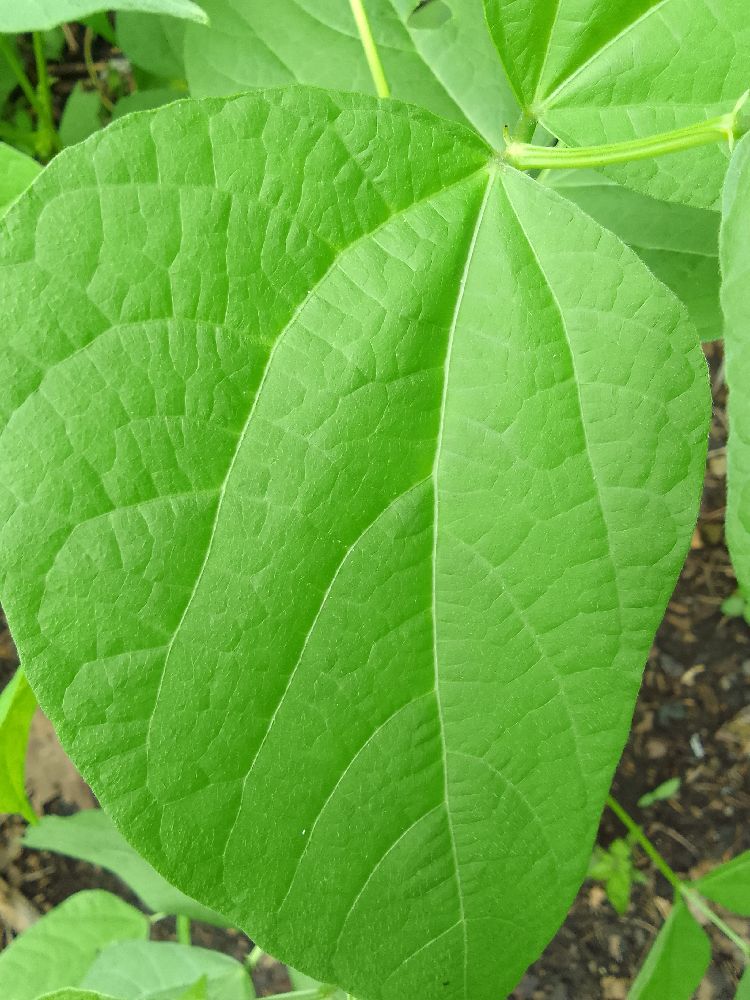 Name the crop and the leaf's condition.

common bean, healthy
